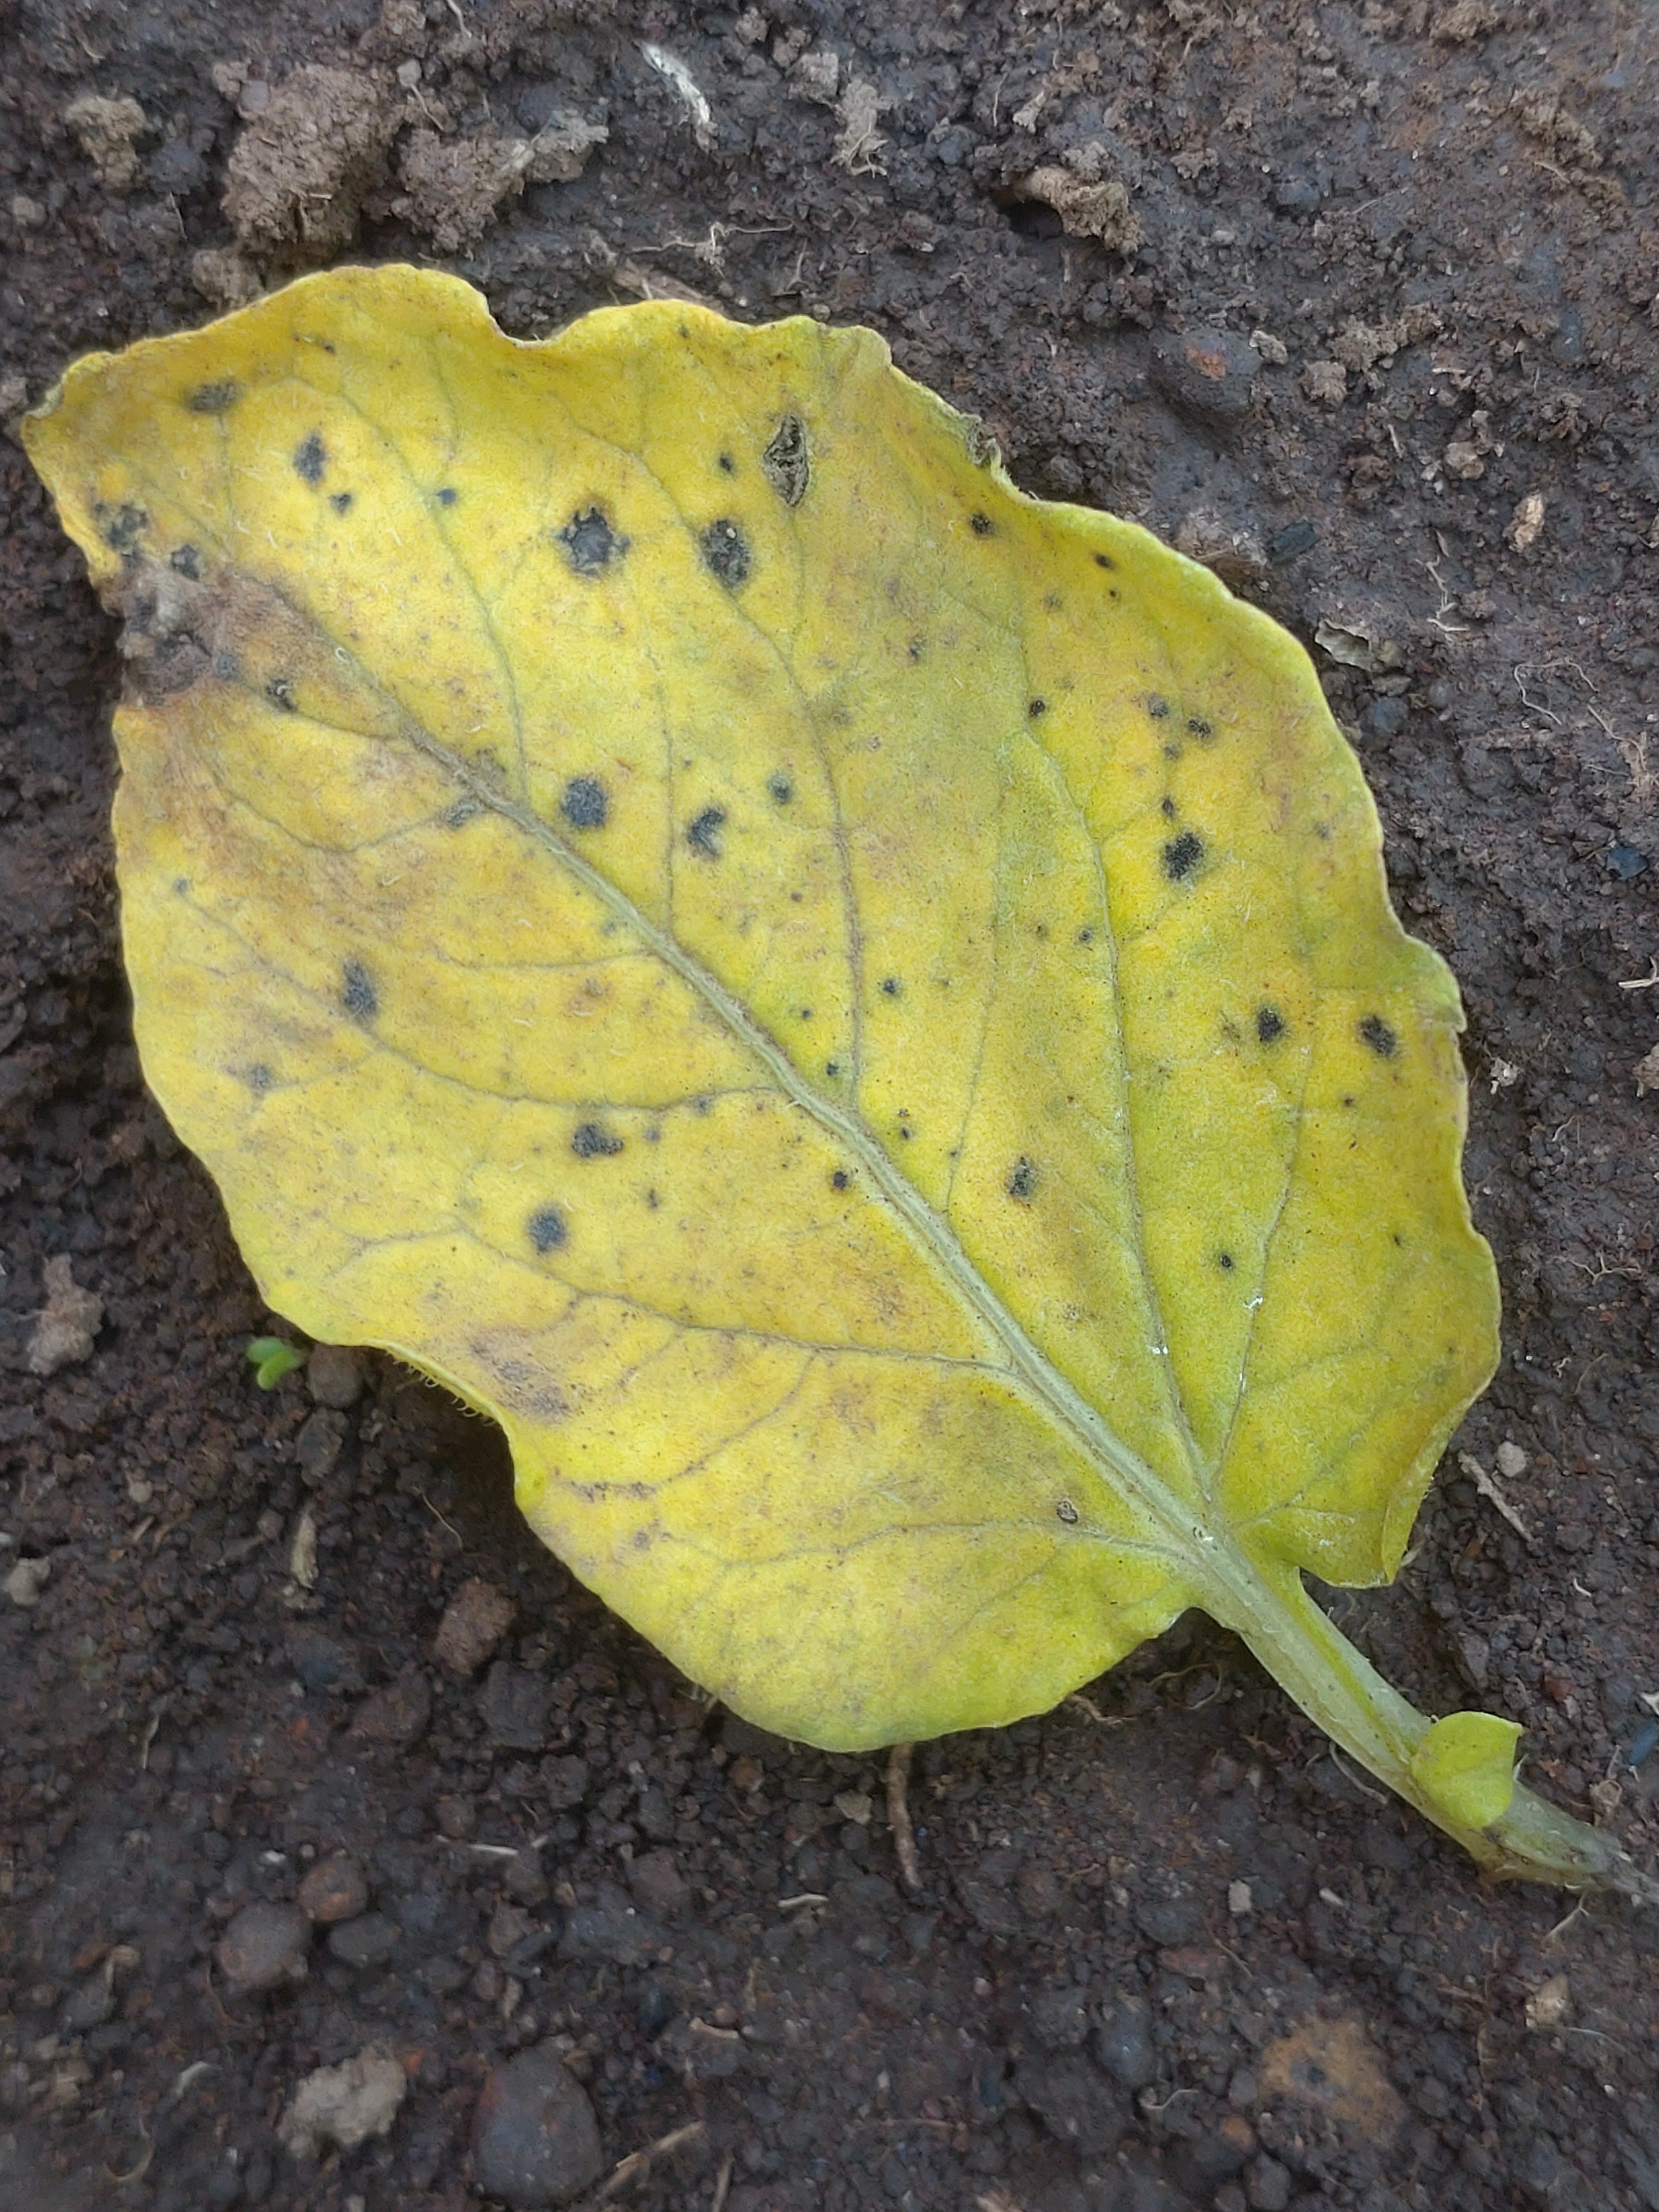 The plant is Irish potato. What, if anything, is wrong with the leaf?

late blight
